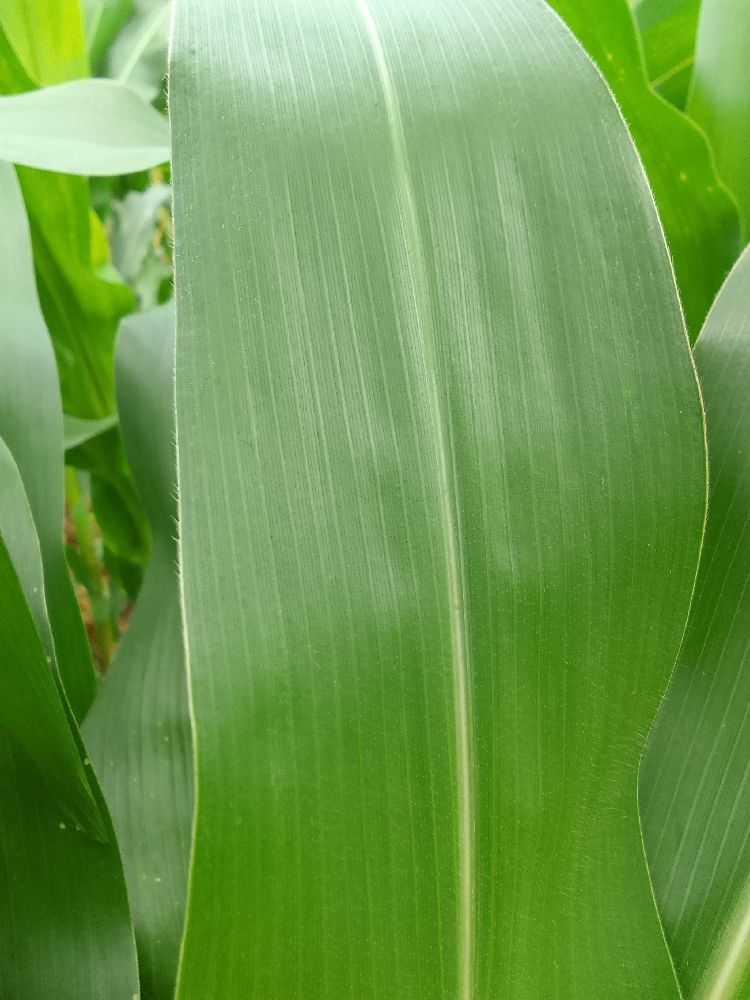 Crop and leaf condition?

maize, healthy
